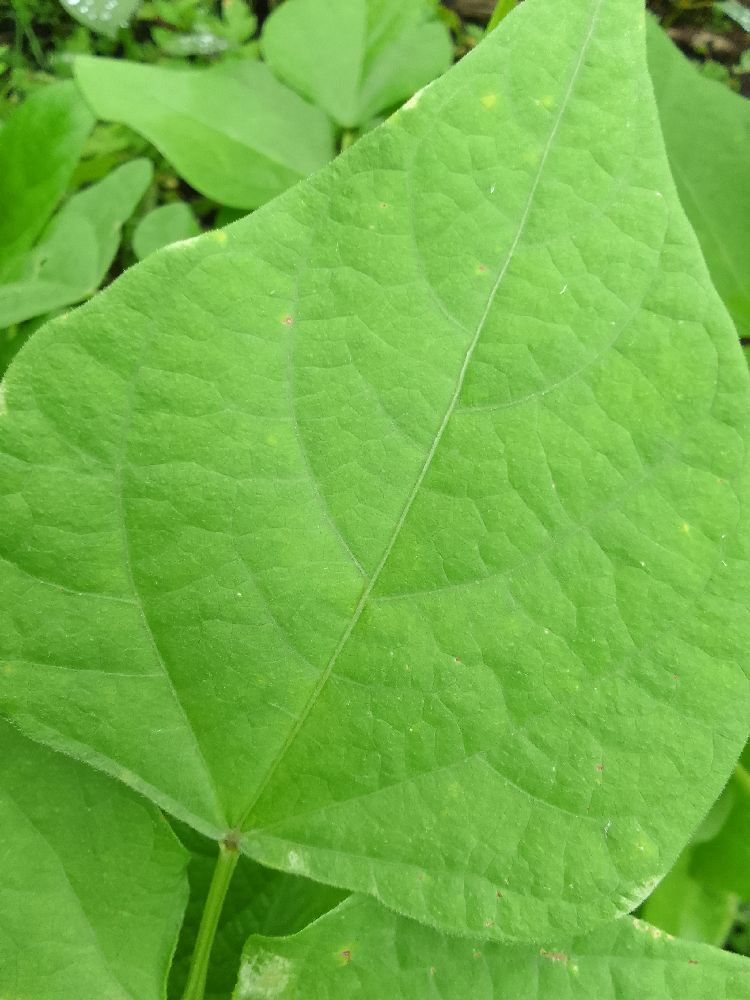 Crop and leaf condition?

common bean, healthy
